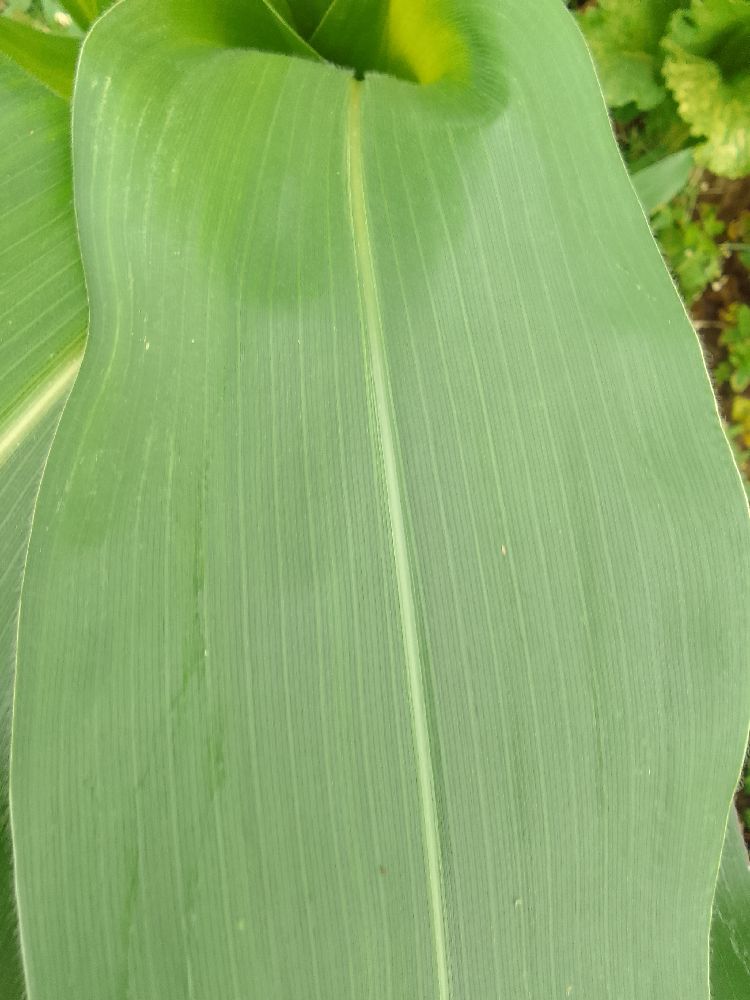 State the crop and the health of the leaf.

maize, healthy
